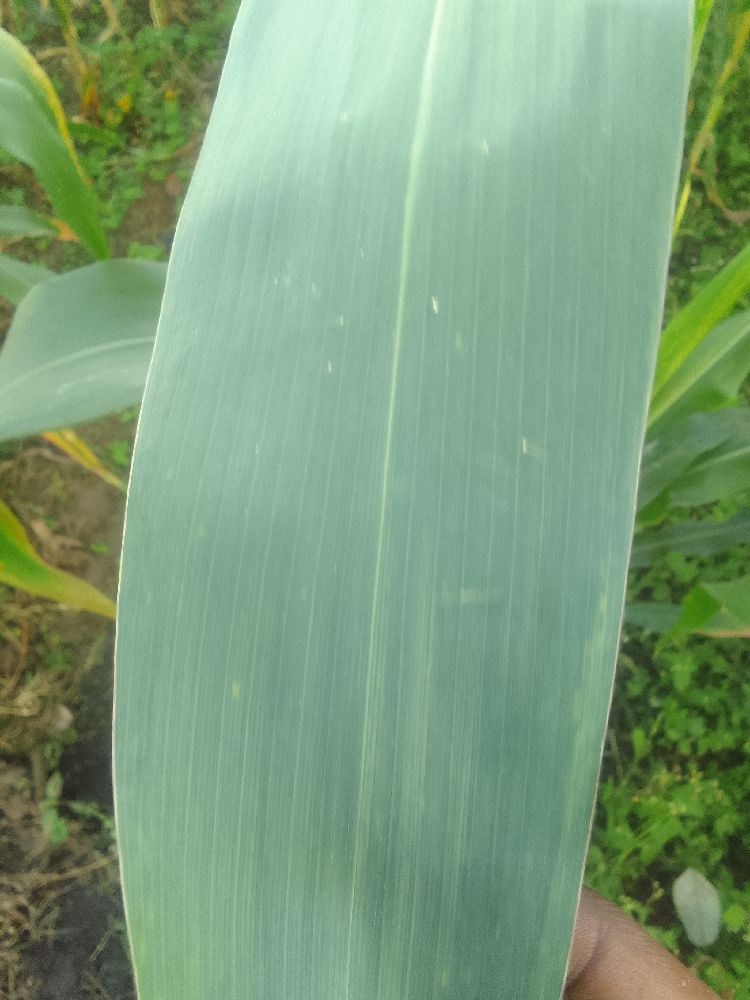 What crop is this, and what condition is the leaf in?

maize, healthy
